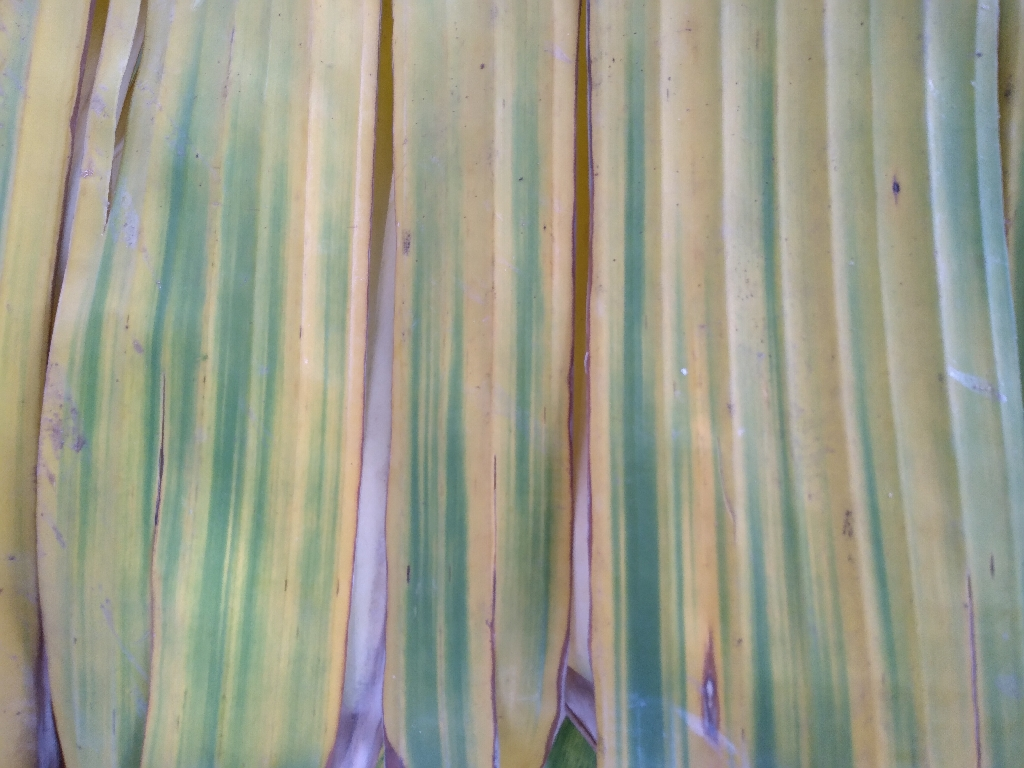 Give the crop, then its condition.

banana, fusarium wilt race 1
